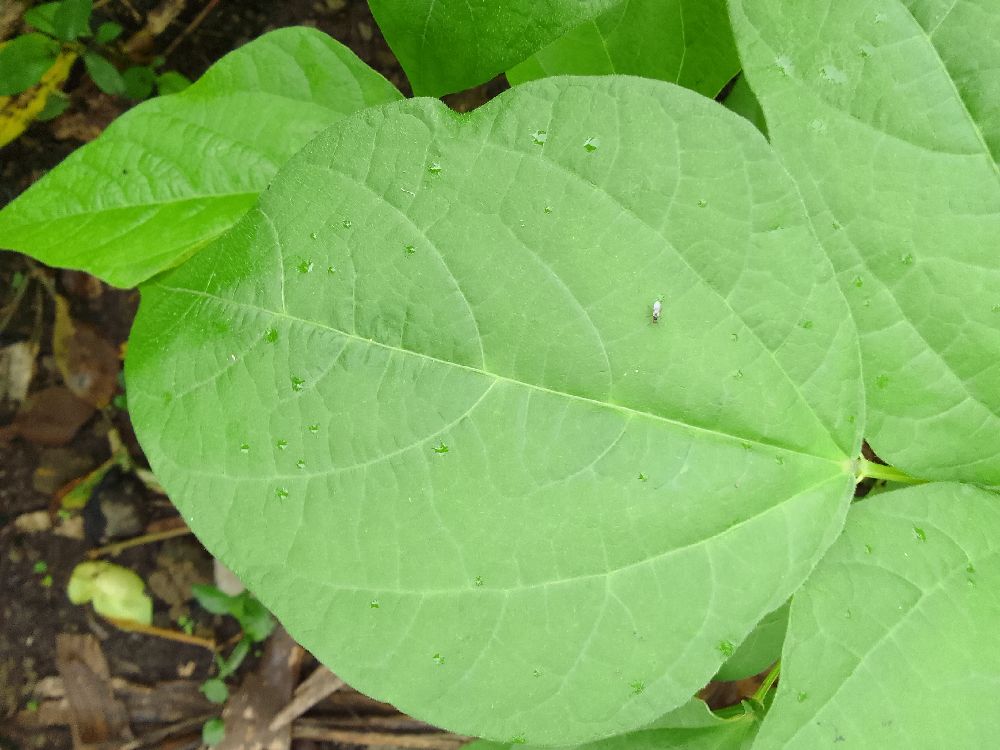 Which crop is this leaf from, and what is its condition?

common bean, healthy
